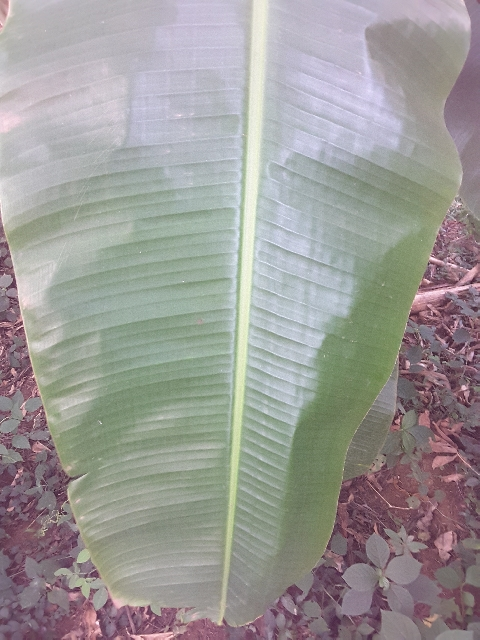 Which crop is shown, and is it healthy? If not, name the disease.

banana, healthy
